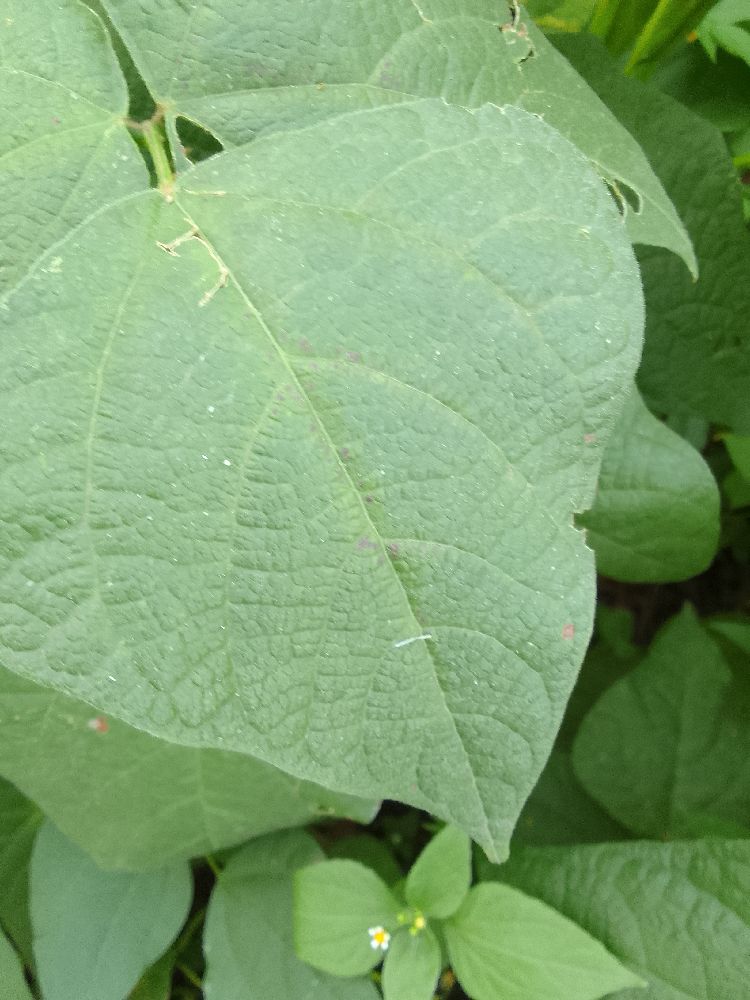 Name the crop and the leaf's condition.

common bean, healthy
